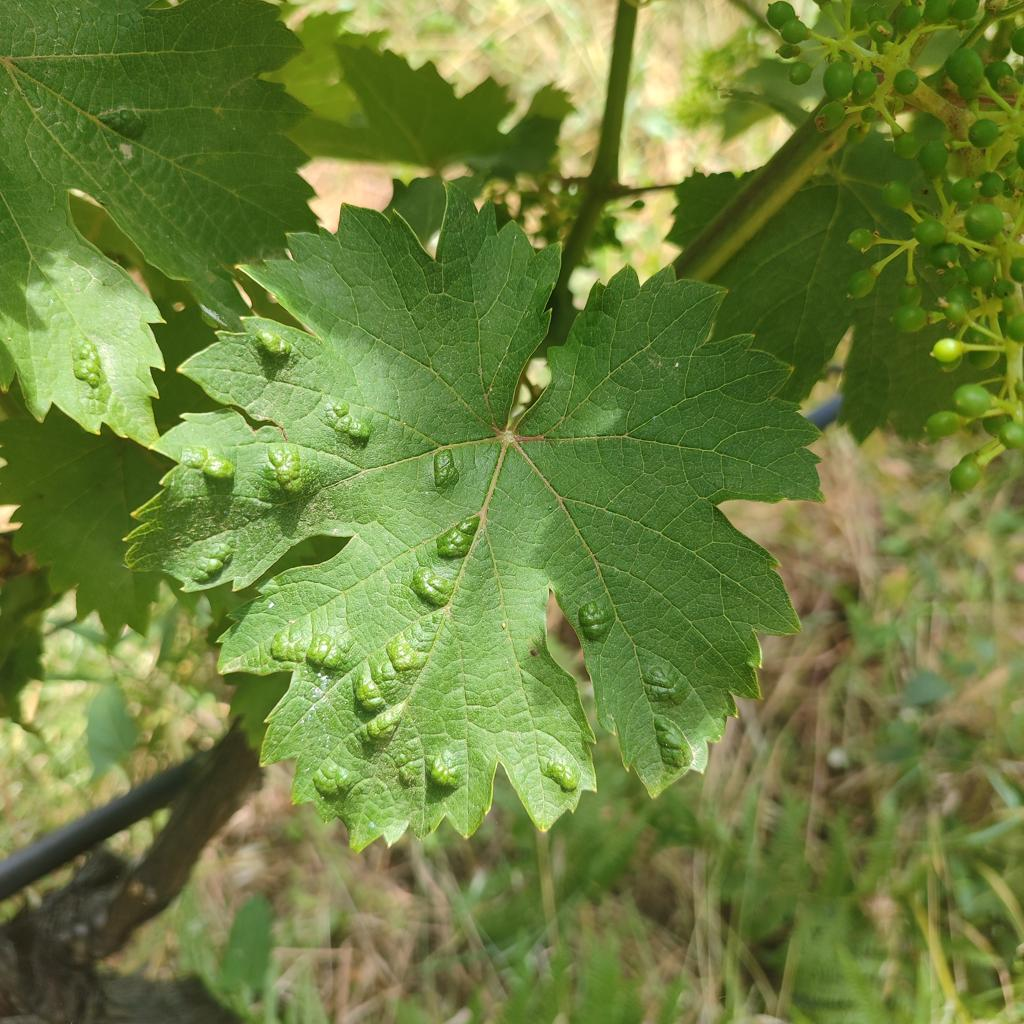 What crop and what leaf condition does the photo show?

grapevine, erineum mite
